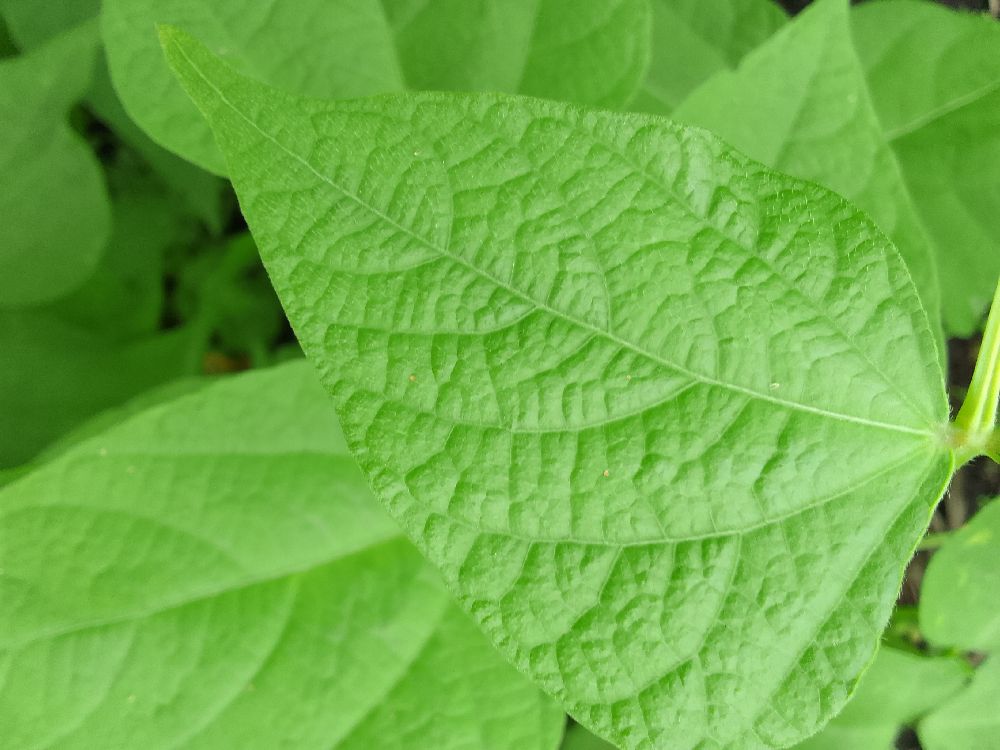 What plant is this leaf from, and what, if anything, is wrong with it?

common bean, healthy
